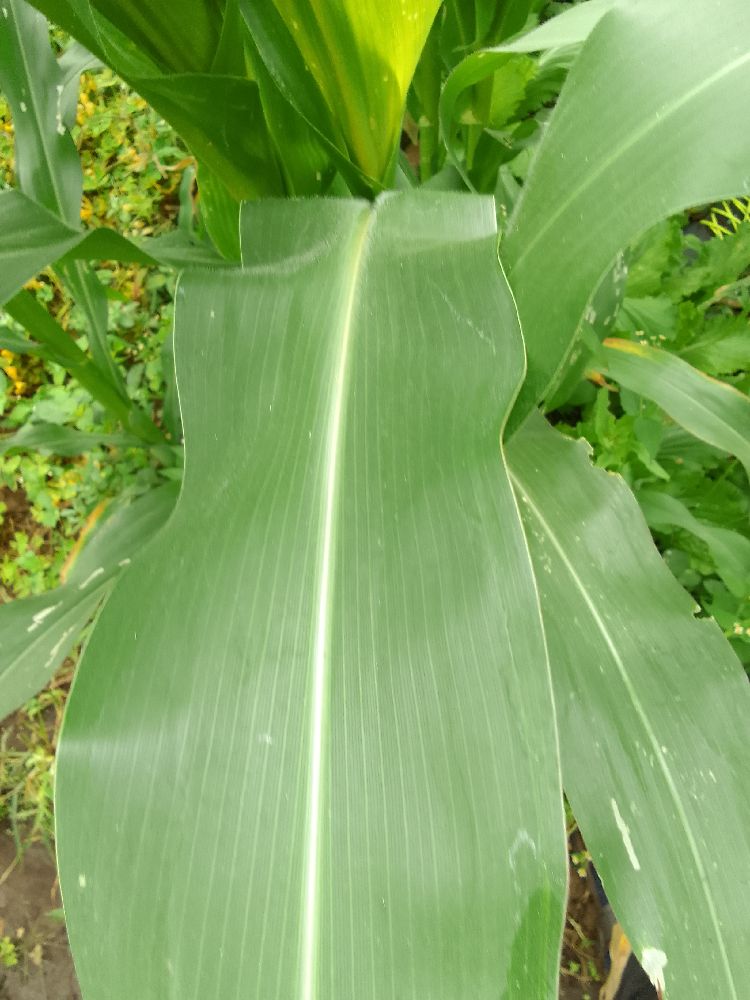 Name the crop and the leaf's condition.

maize, healthy
